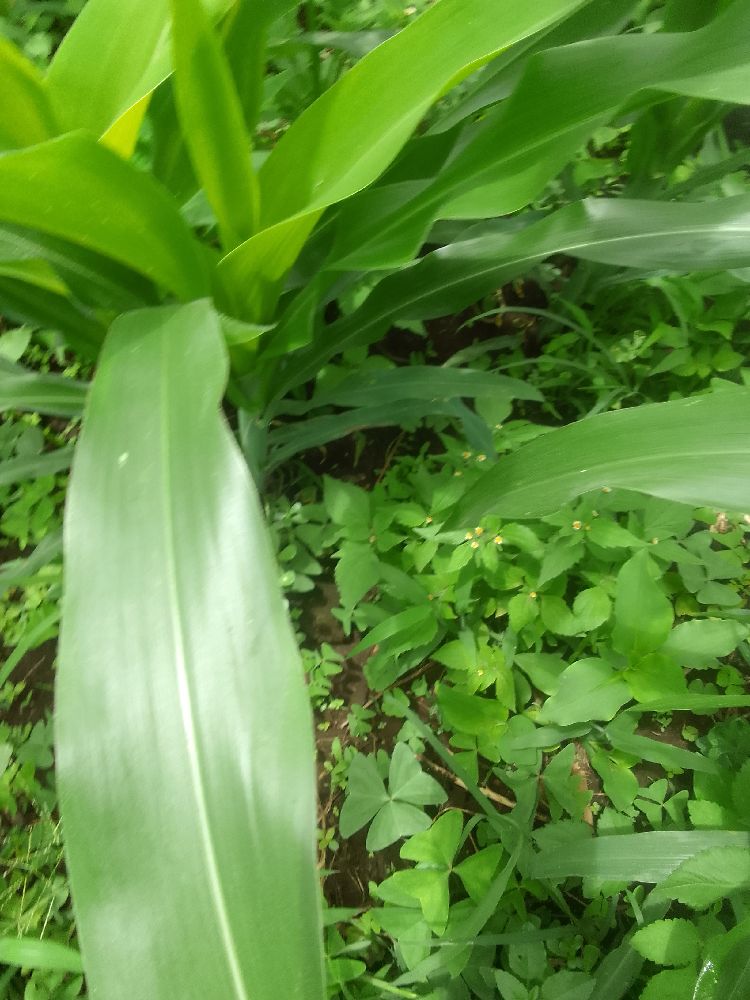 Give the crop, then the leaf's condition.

maize, healthy
